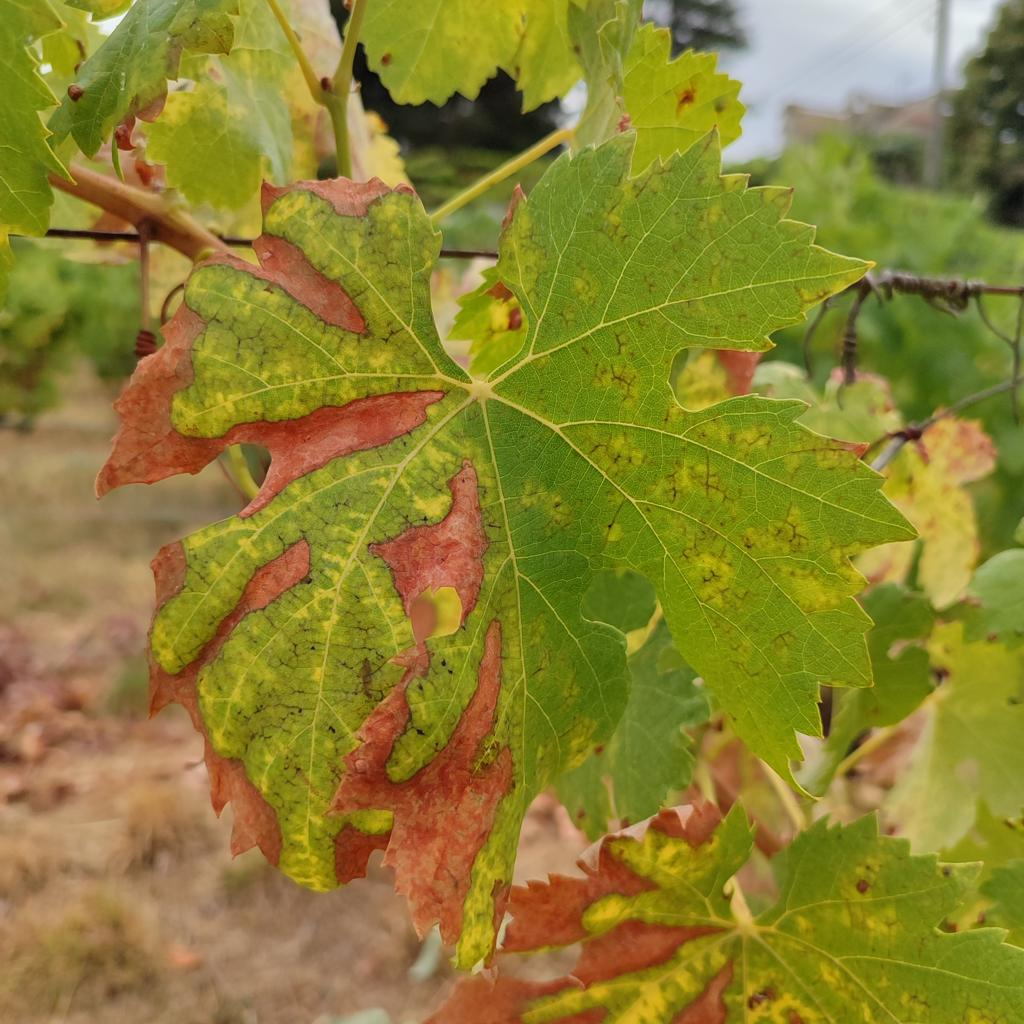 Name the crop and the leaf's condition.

grapevine, esca complex
